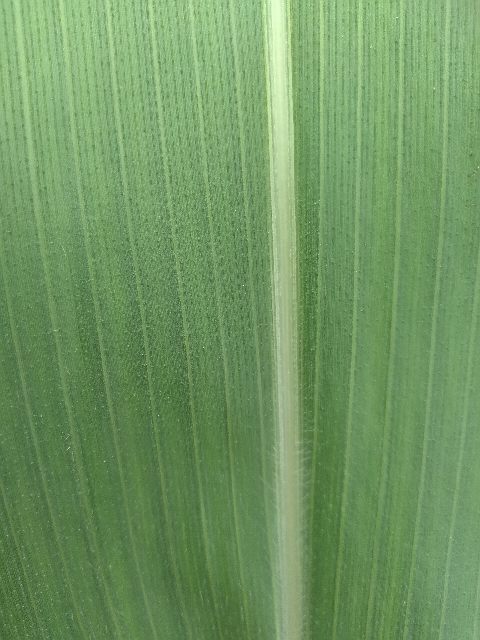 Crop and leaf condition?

maize, healthy
